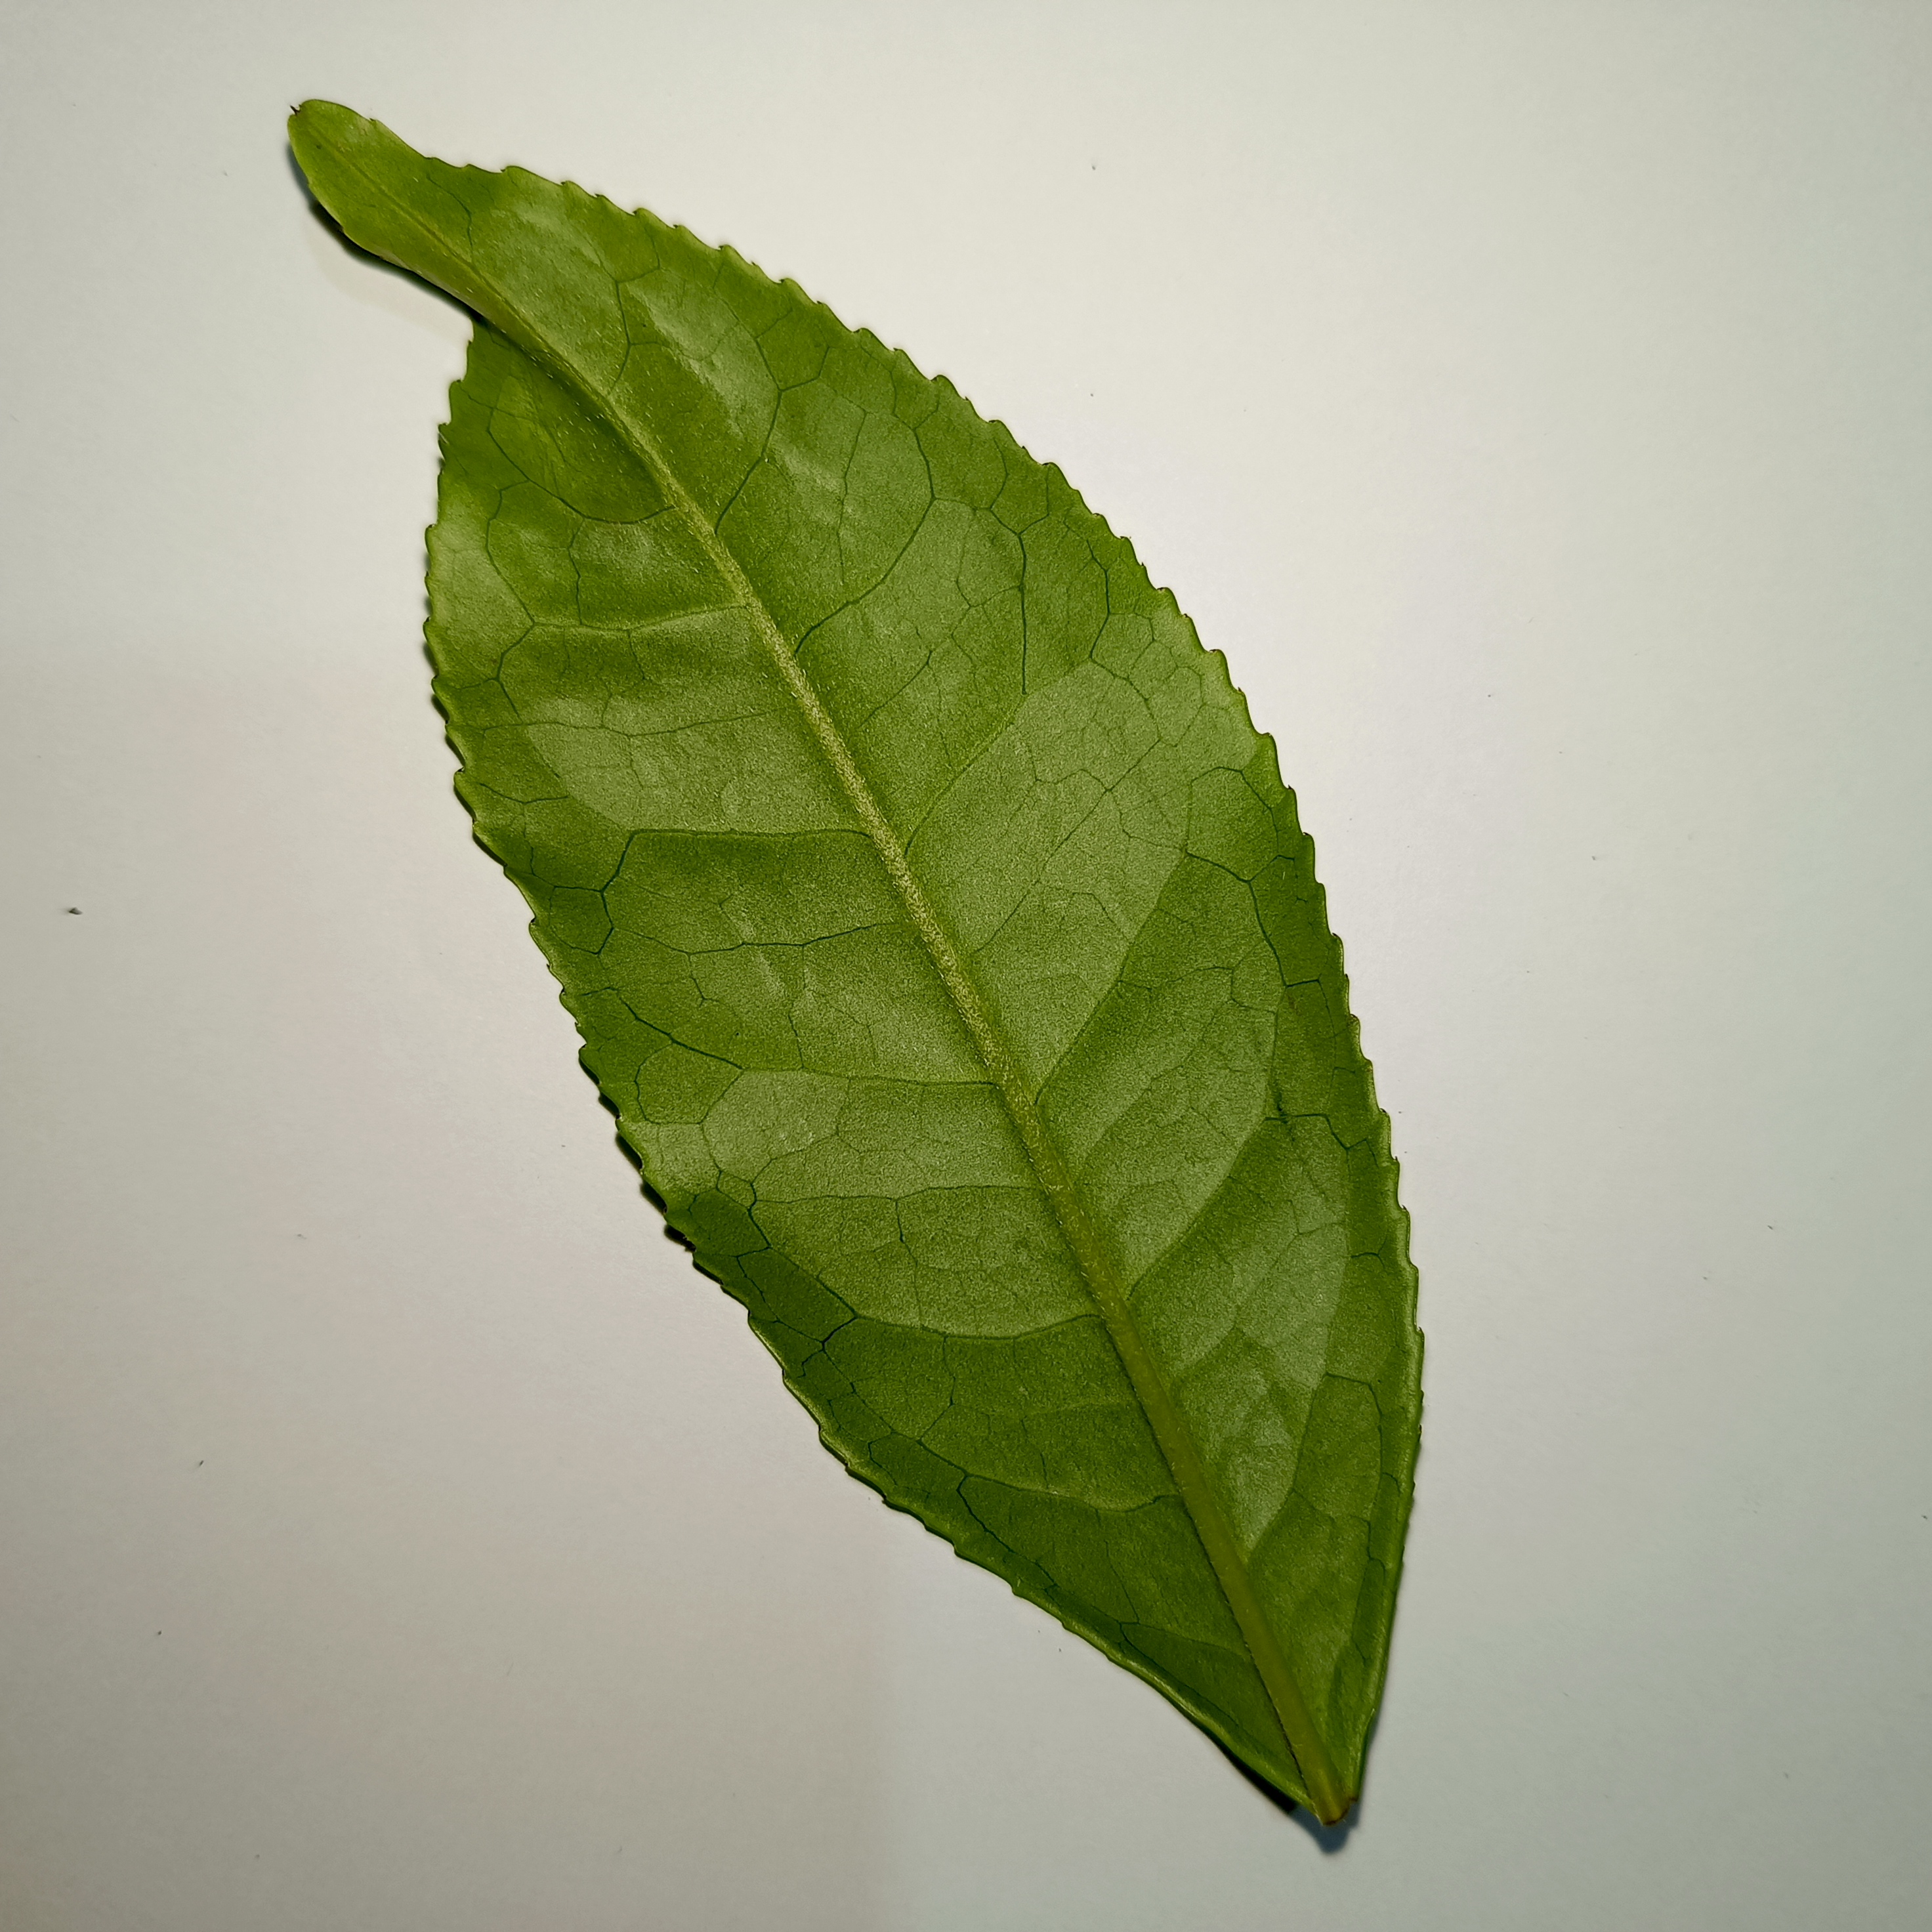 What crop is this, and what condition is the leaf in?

tea, healthy
